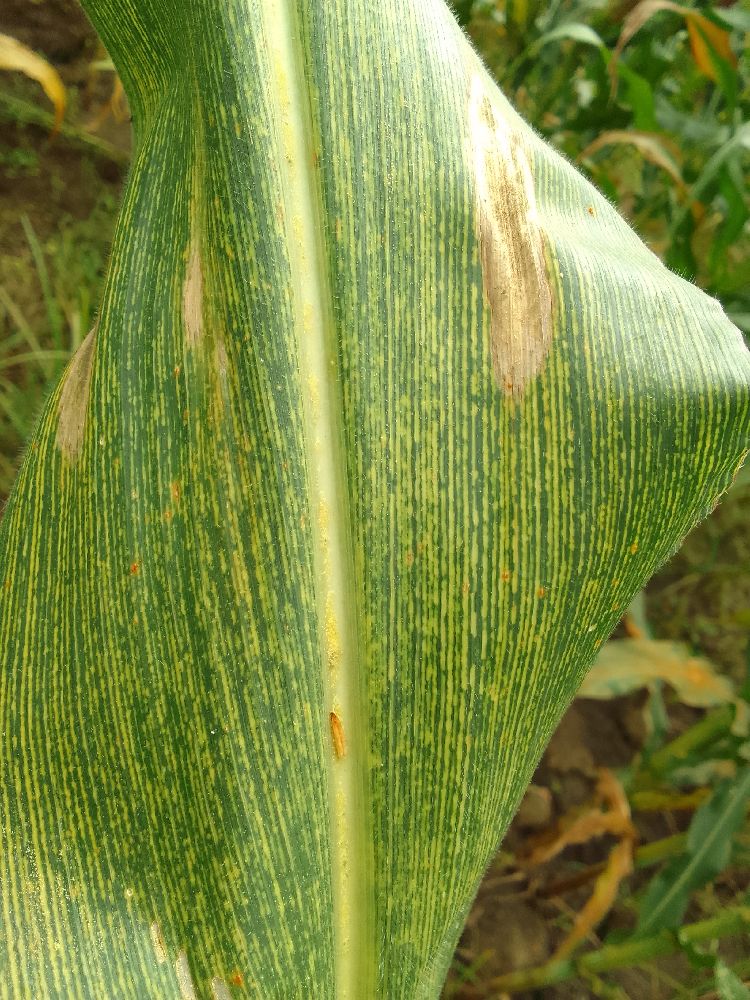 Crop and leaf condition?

maize, maize streak virus
